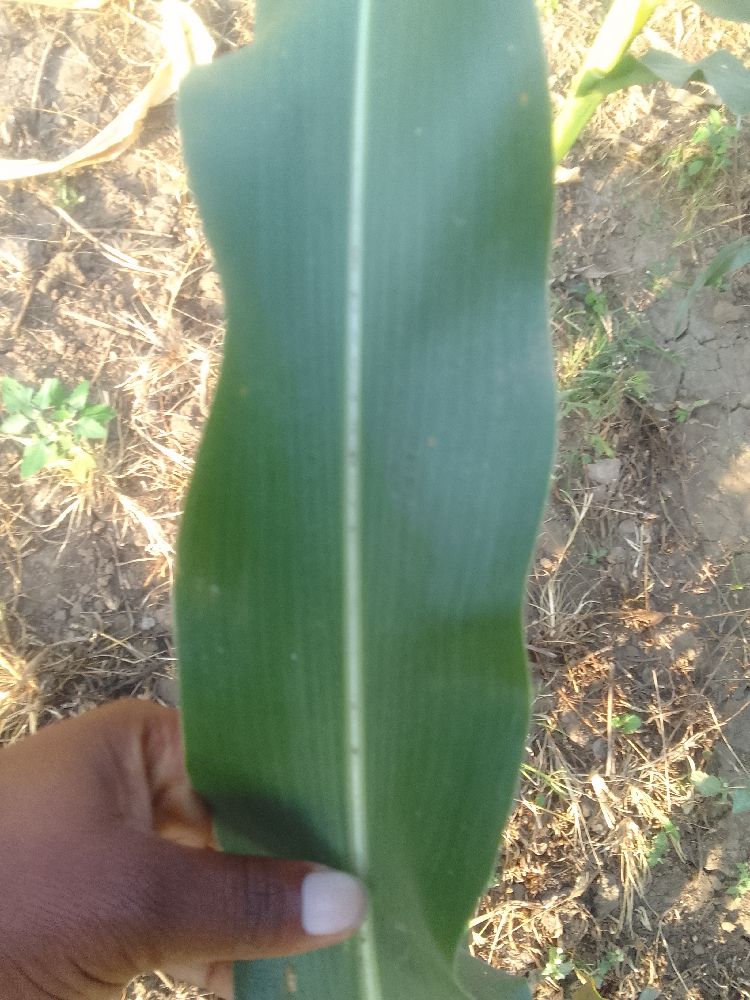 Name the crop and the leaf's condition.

maize, healthy
